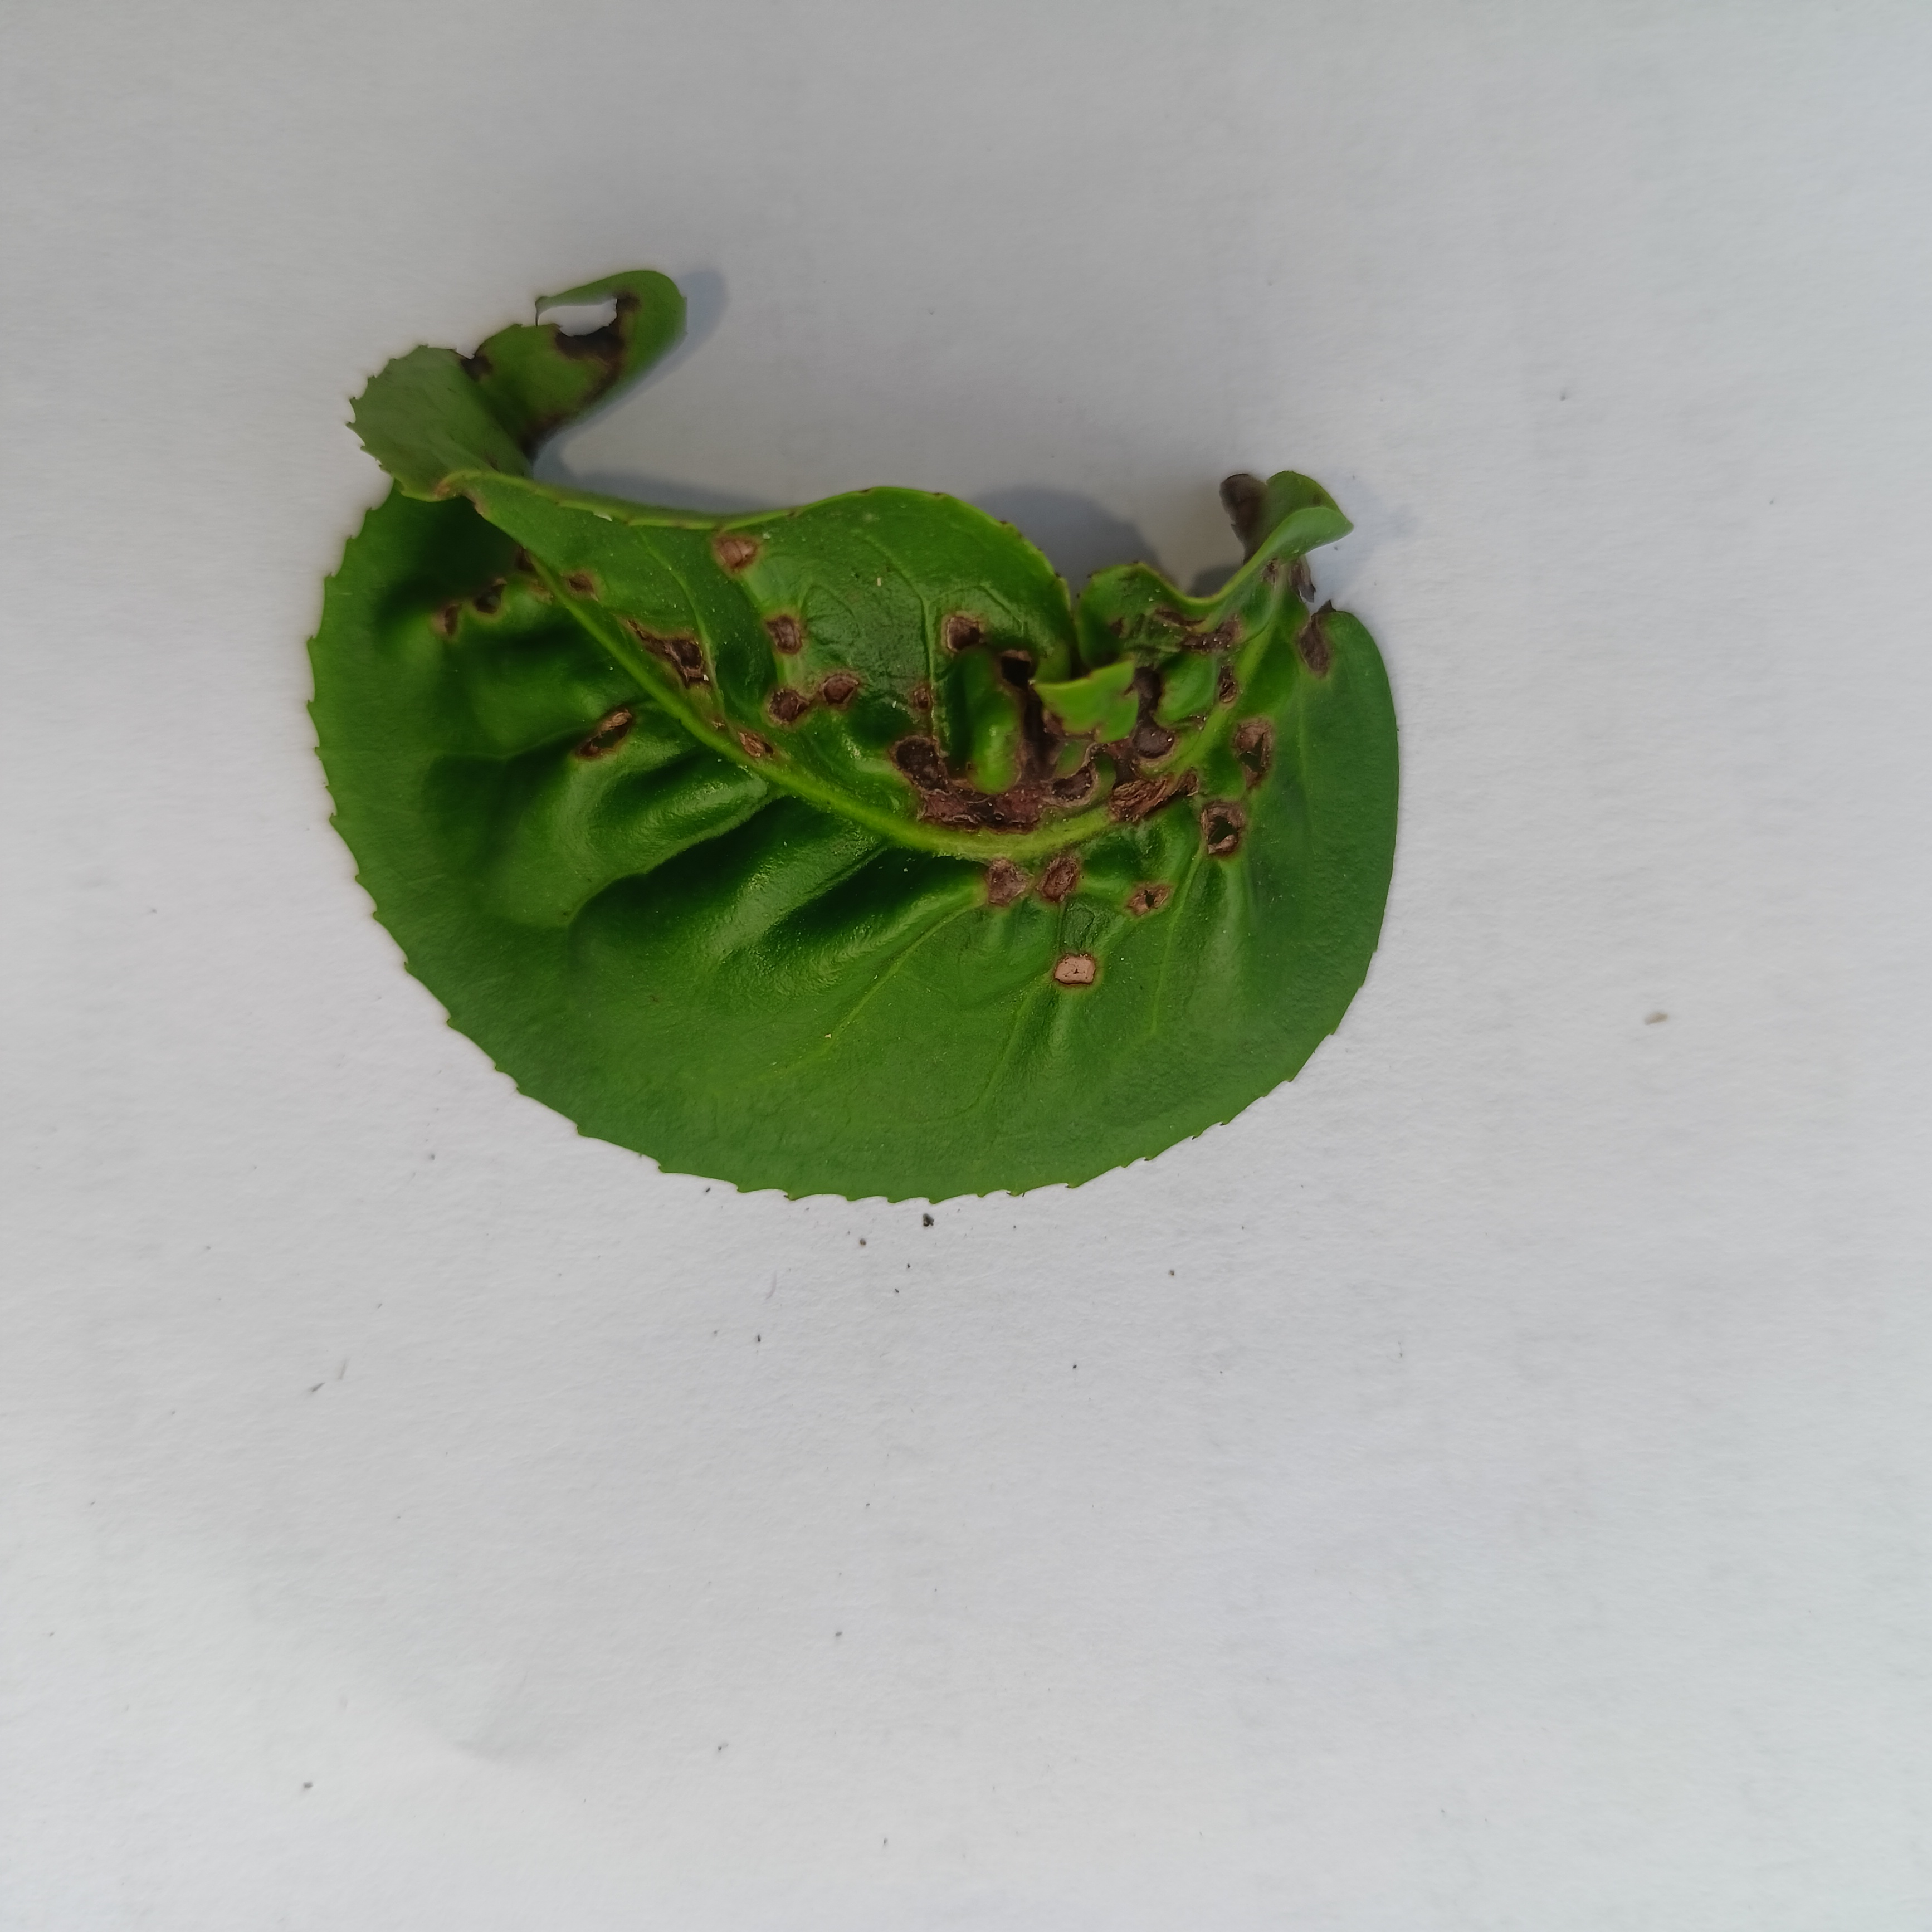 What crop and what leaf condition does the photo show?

tea, helopeltis
